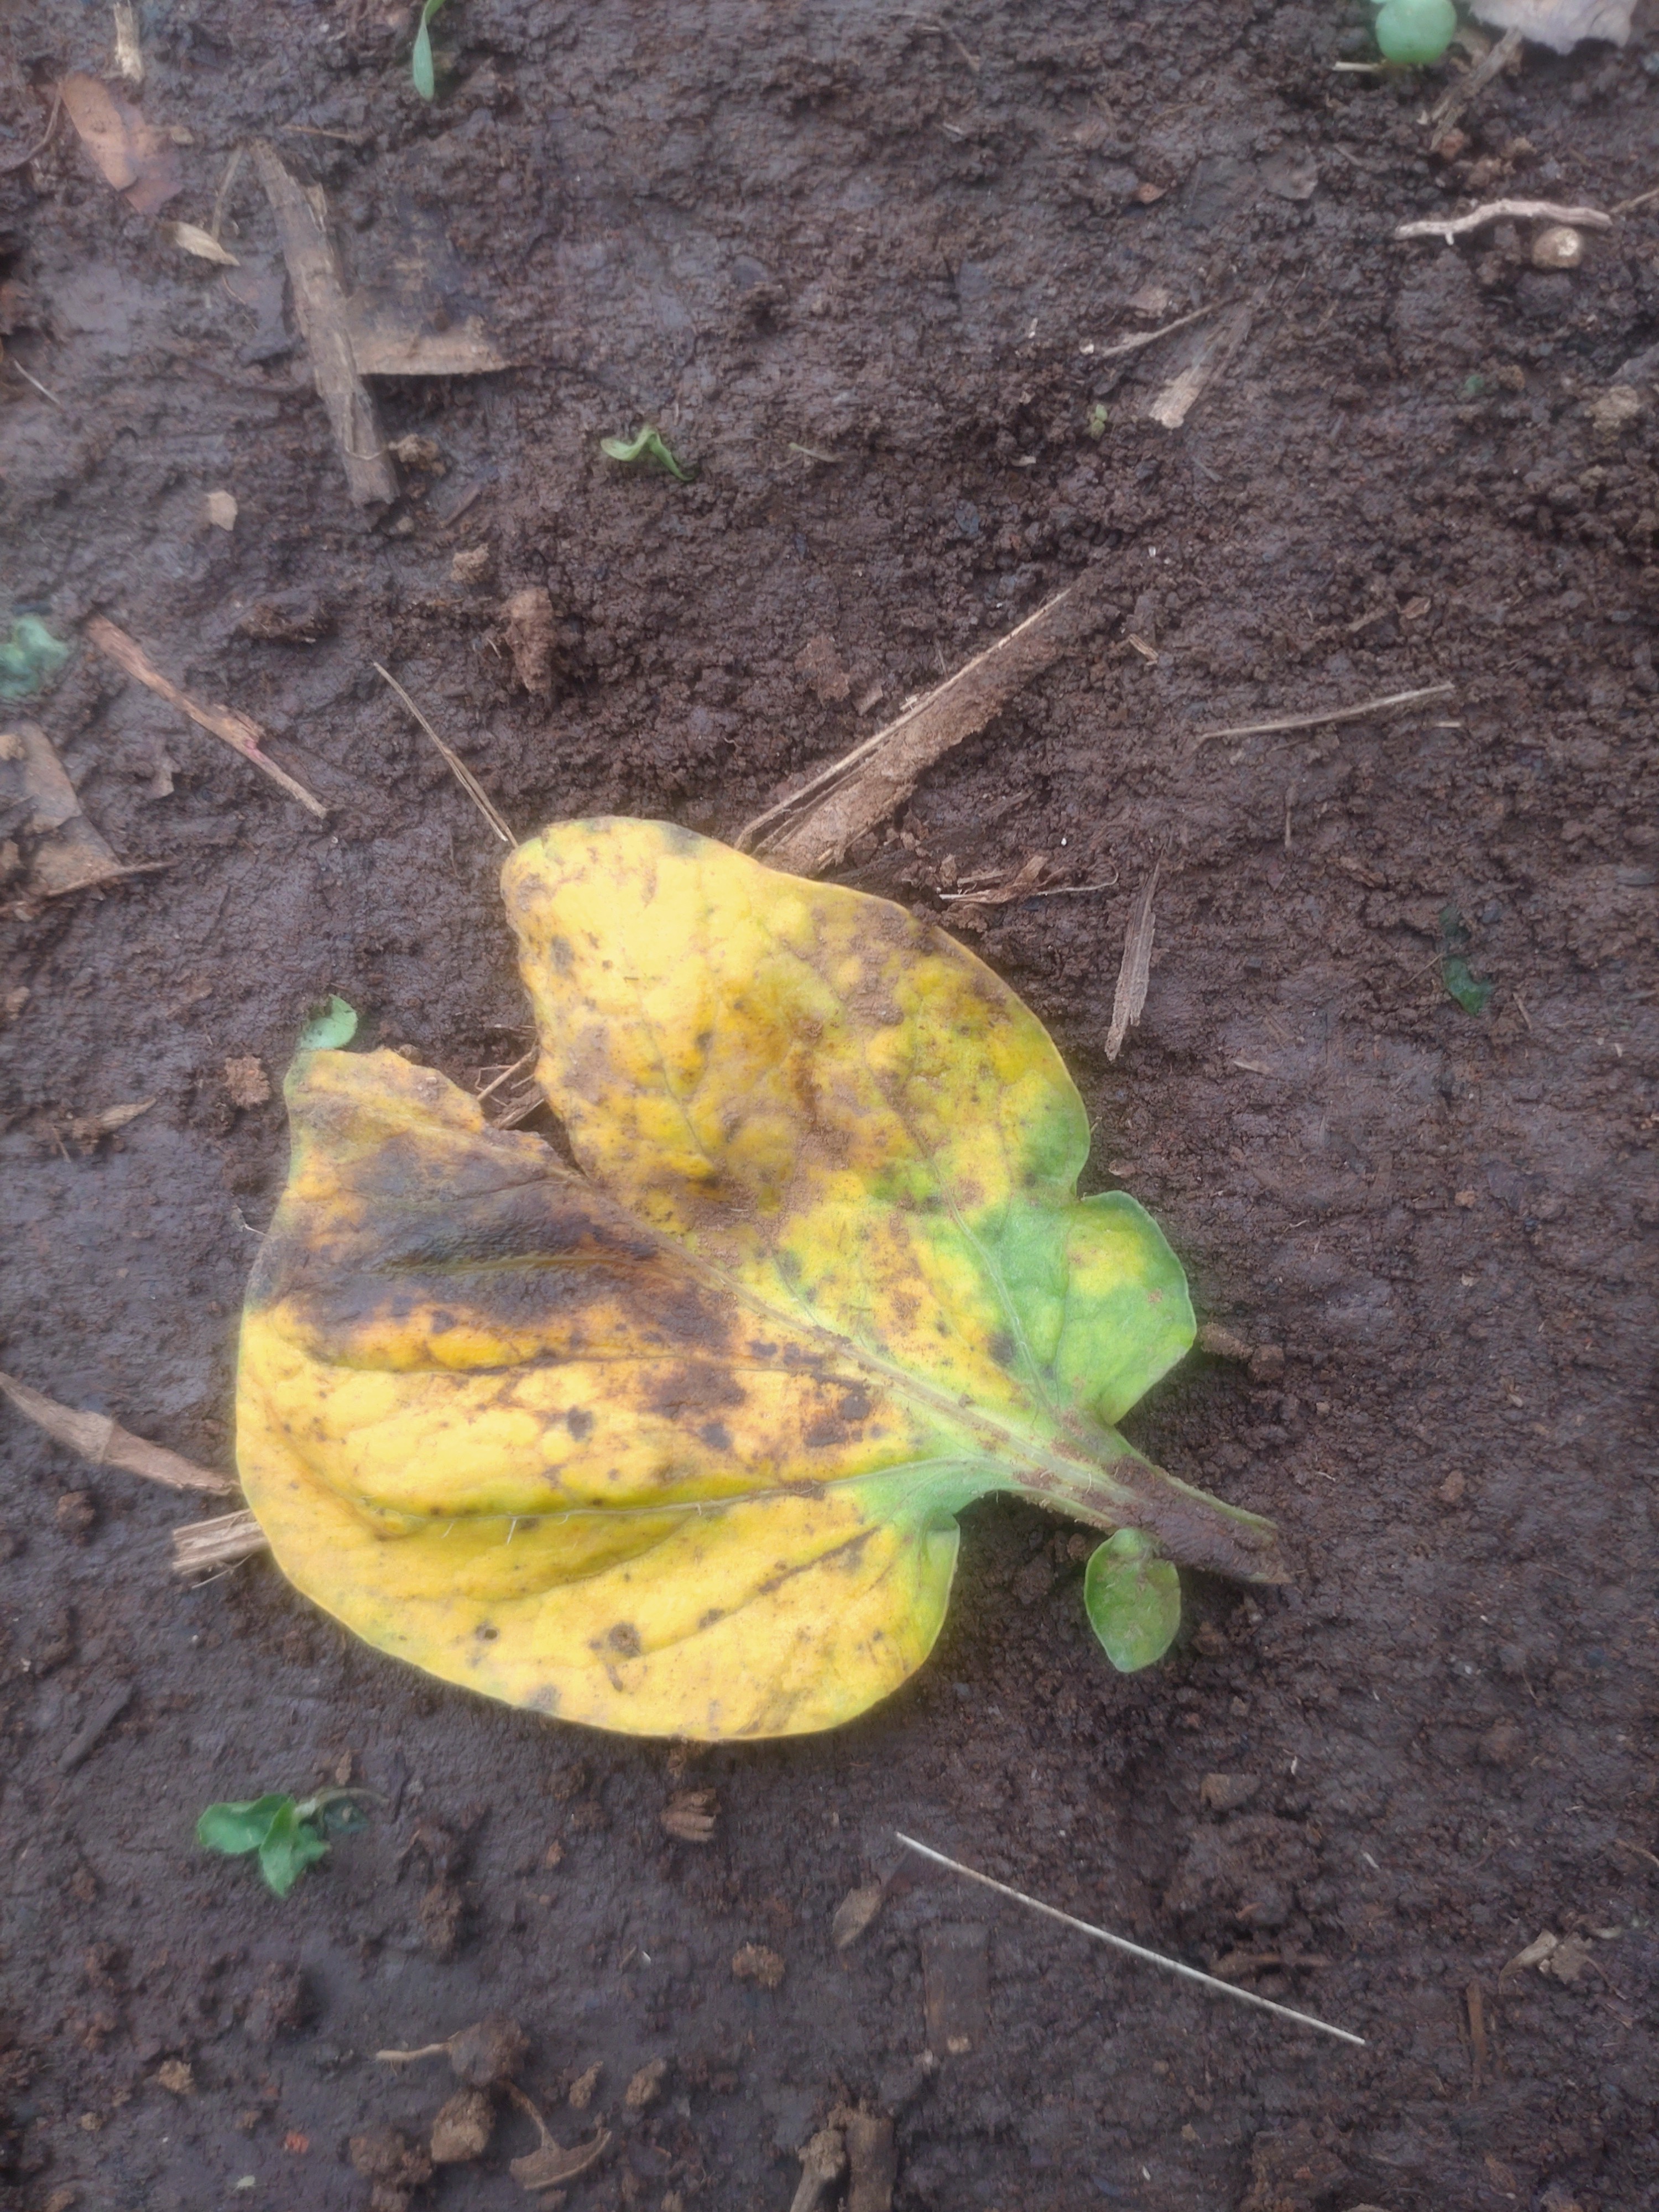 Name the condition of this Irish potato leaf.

late blight
